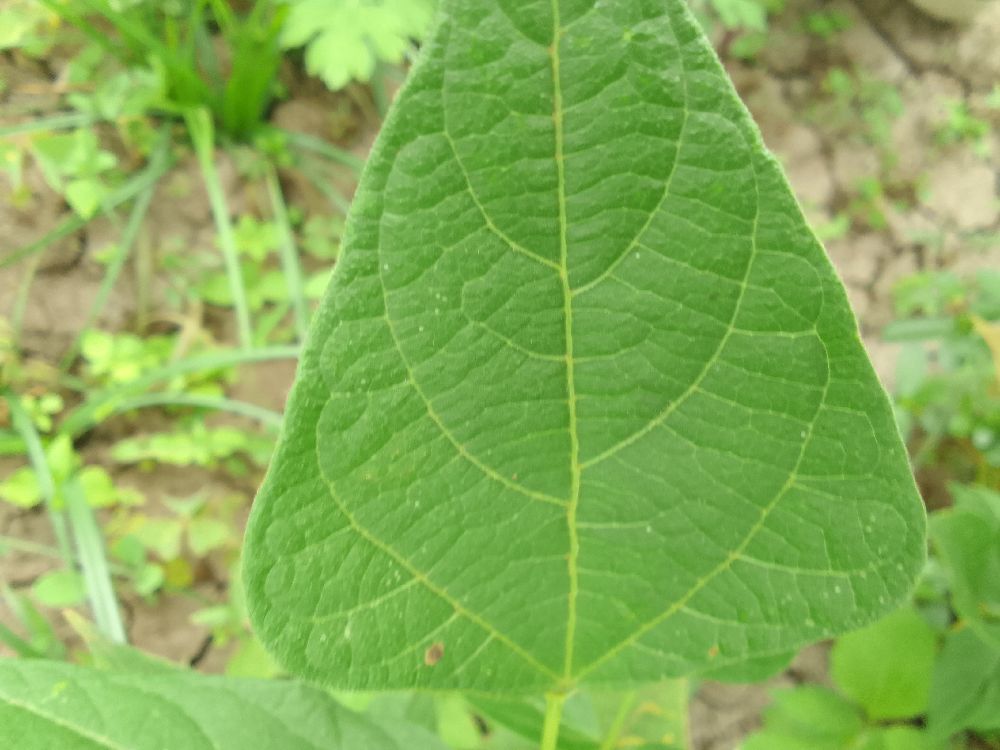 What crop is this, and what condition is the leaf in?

common bean, healthy
